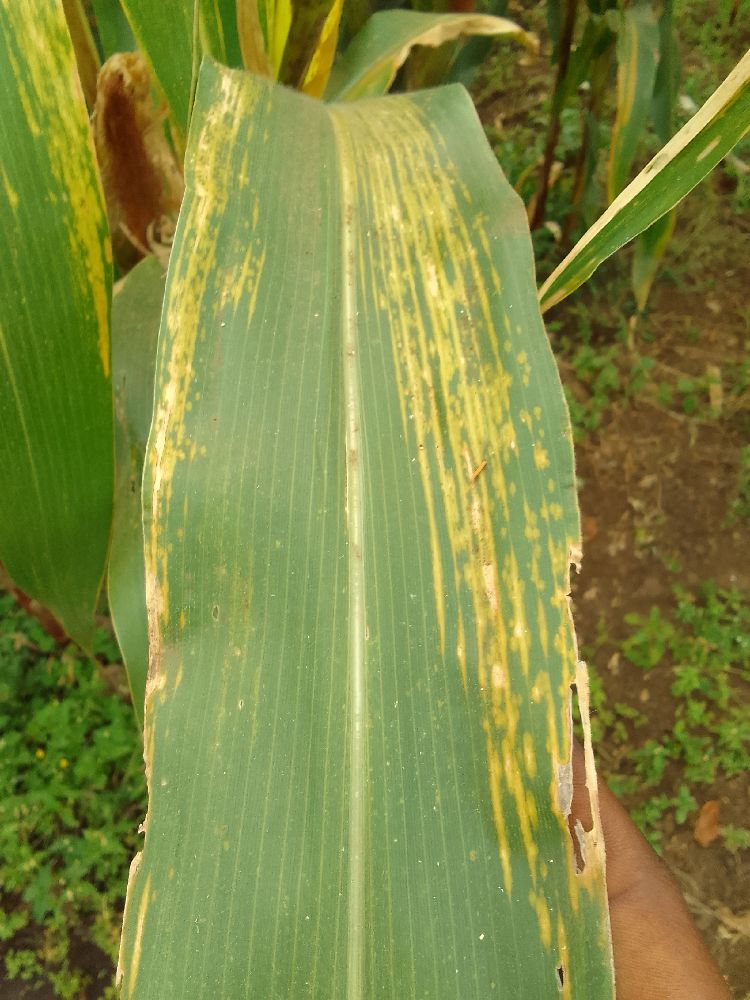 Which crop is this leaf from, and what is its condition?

maize, maize lethal necrosis
